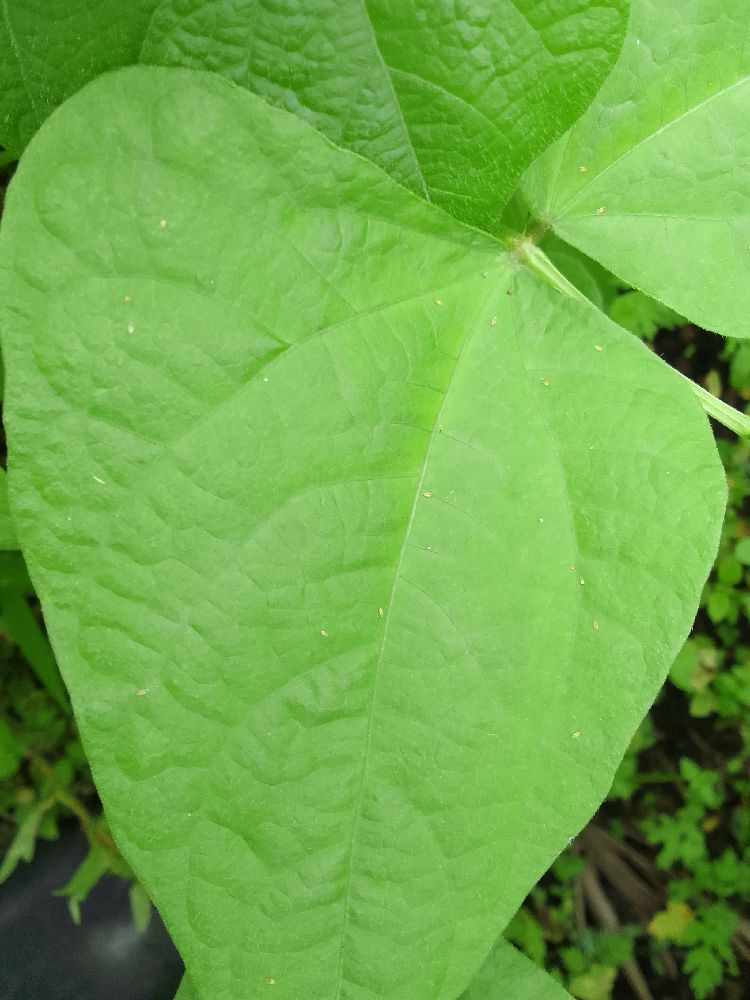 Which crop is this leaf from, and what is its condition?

common bean, healthy
